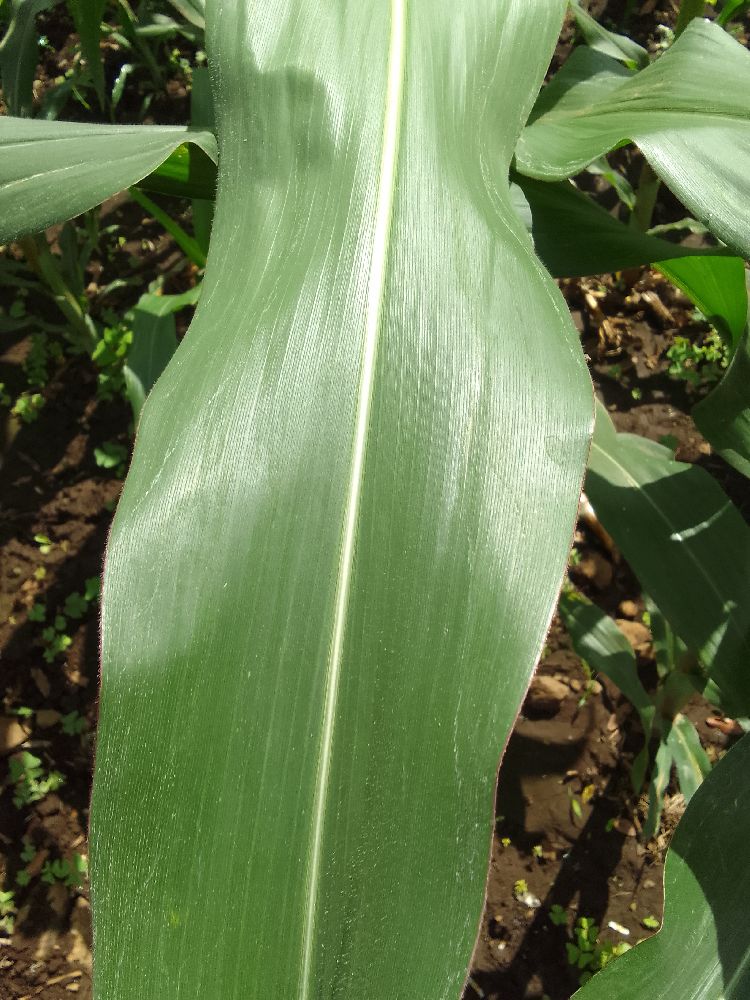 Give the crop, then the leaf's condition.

maize, healthy
